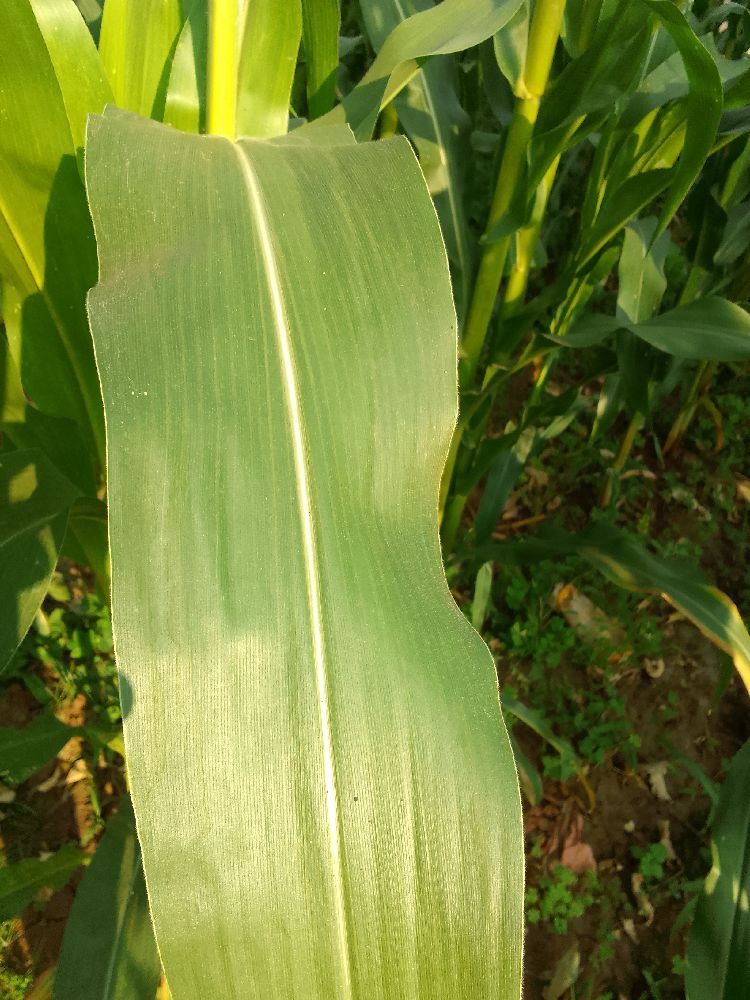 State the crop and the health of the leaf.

maize, healthy
